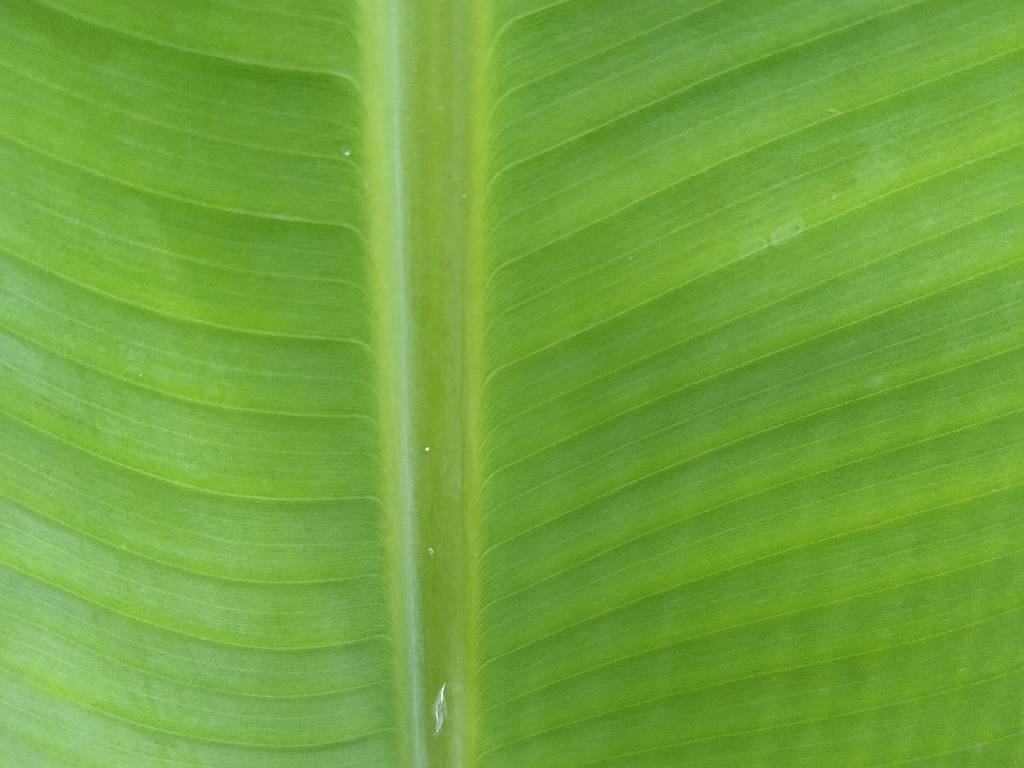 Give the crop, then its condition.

banana, healthy
